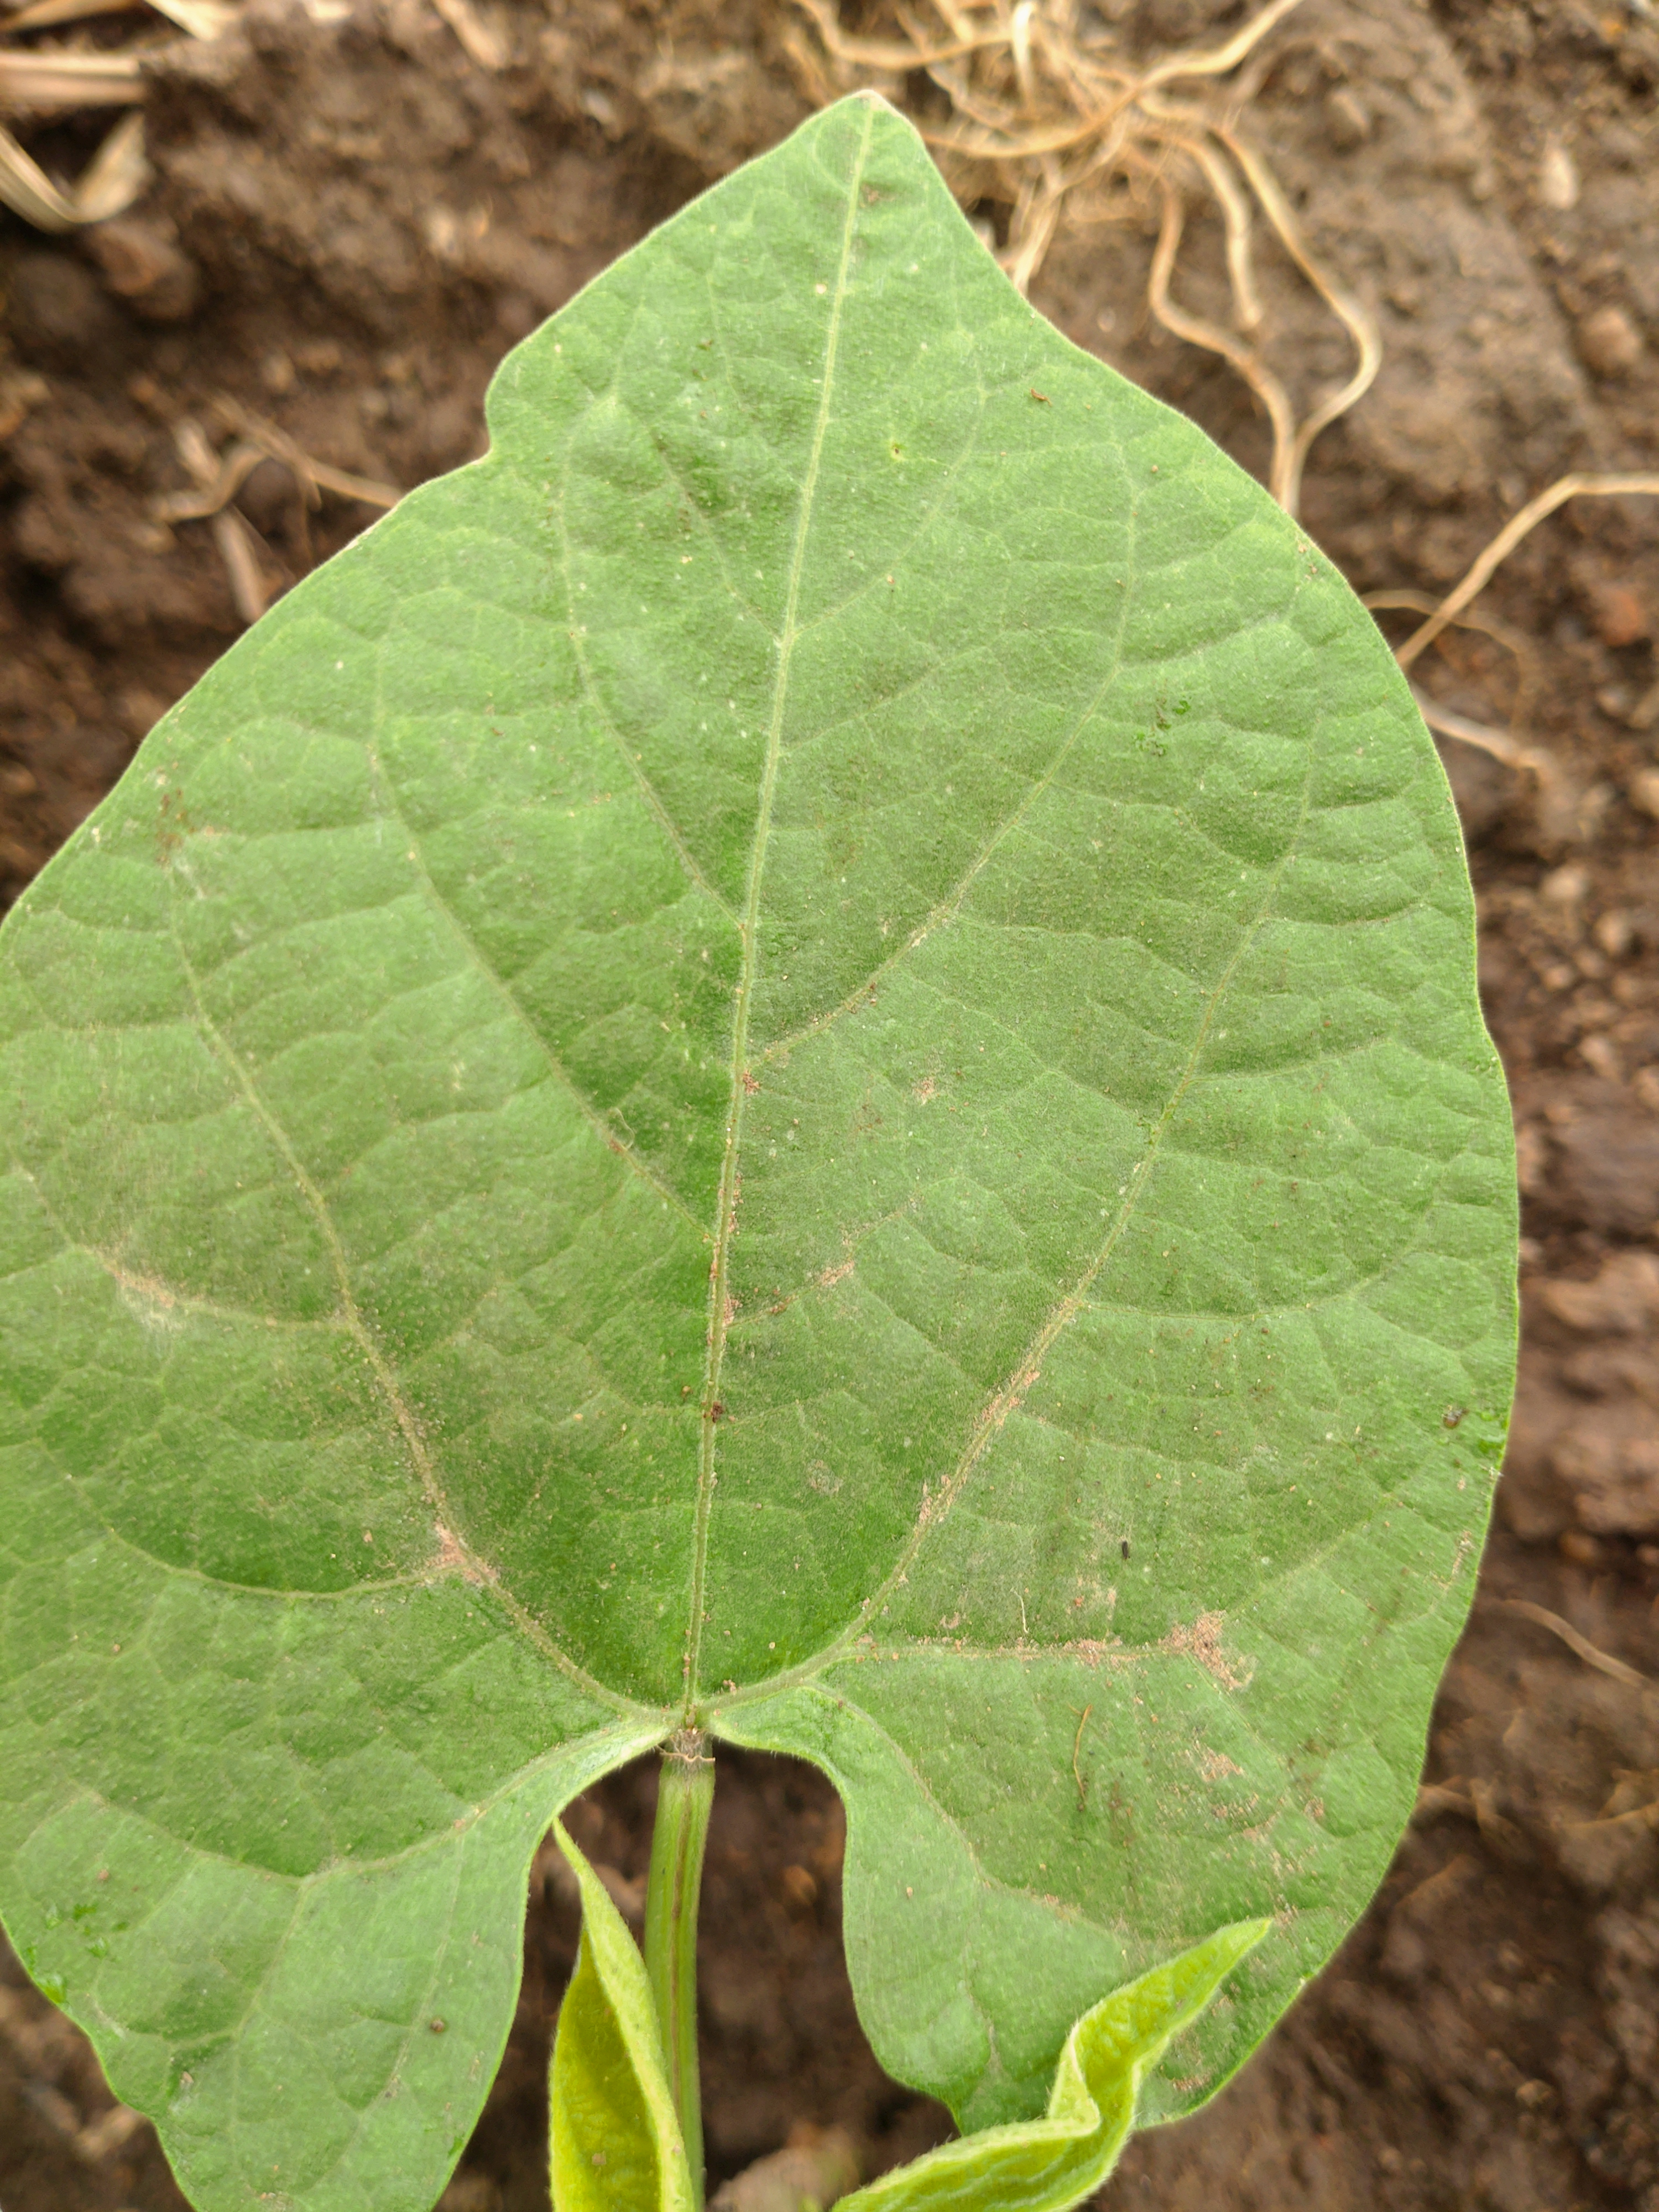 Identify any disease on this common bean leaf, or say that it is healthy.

healthy
